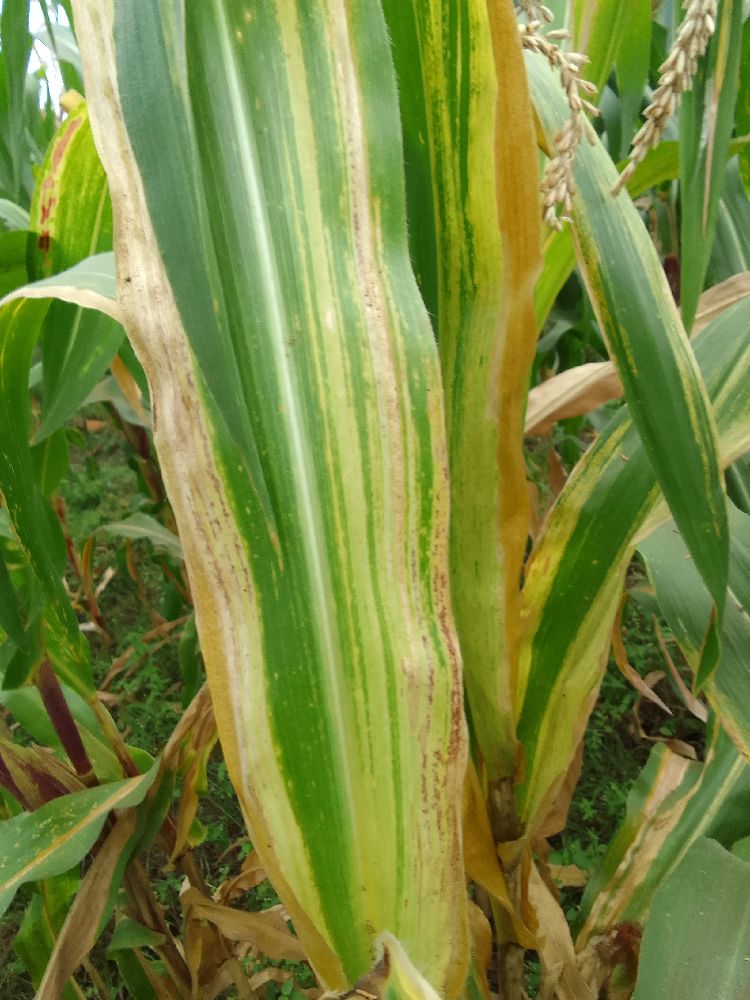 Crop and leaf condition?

maize, maize lethal necrosis
